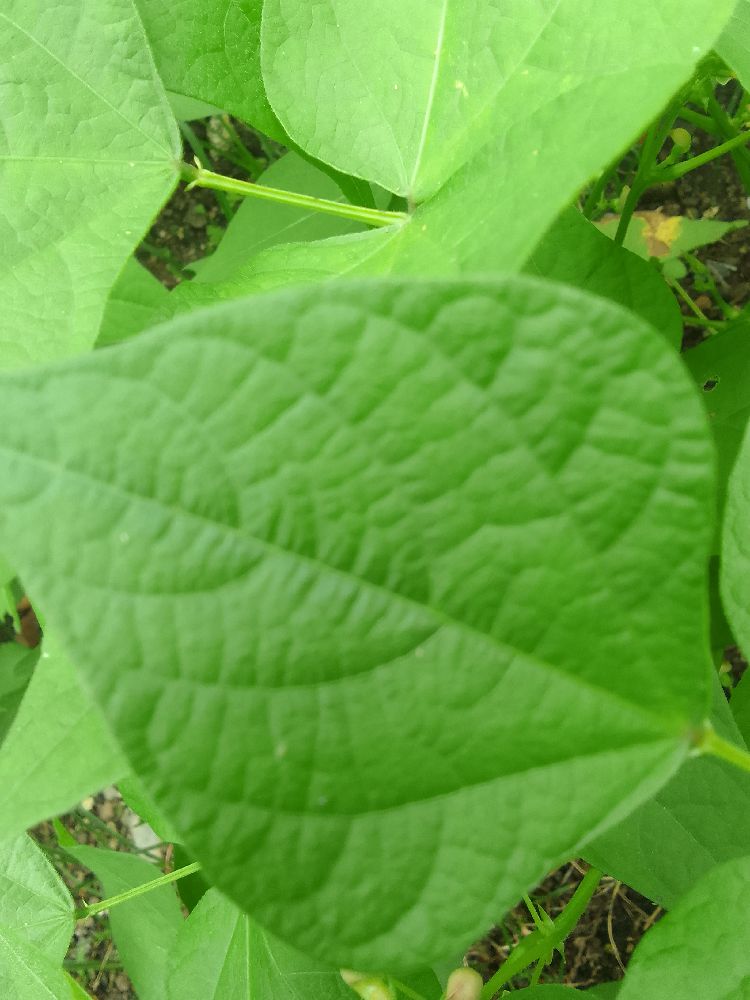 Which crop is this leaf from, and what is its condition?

common bean, healthy
